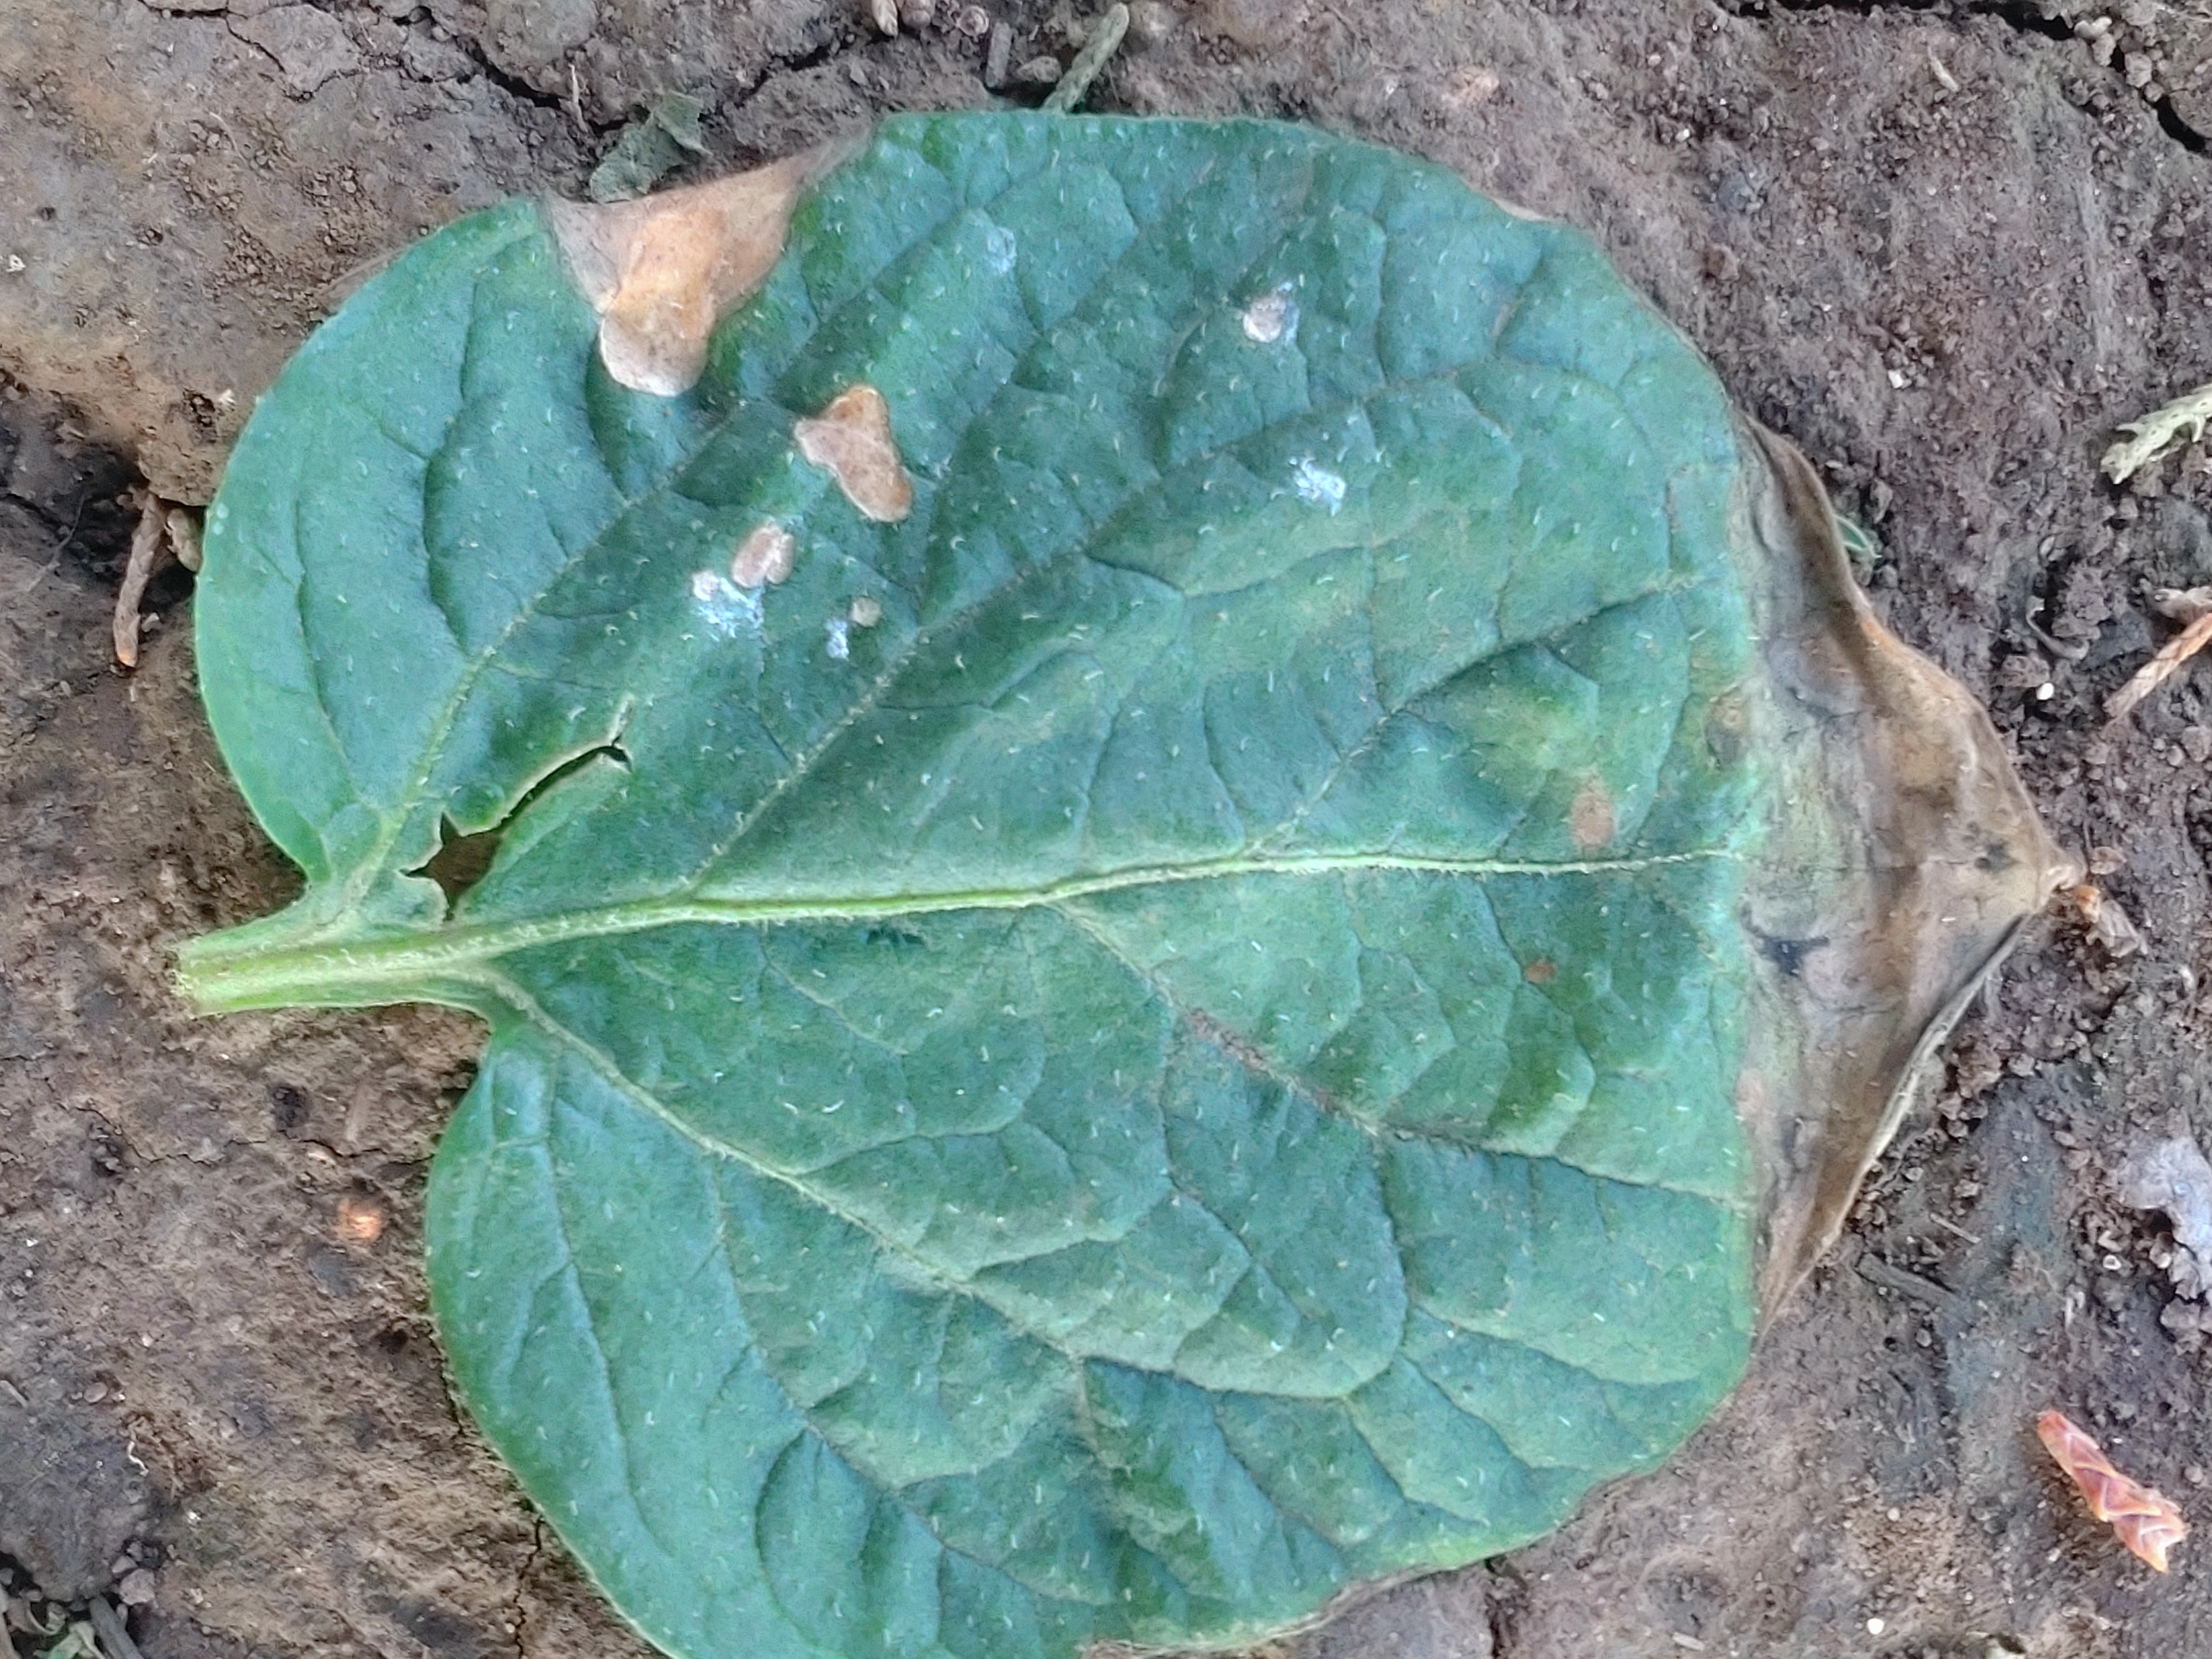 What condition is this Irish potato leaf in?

early blight
